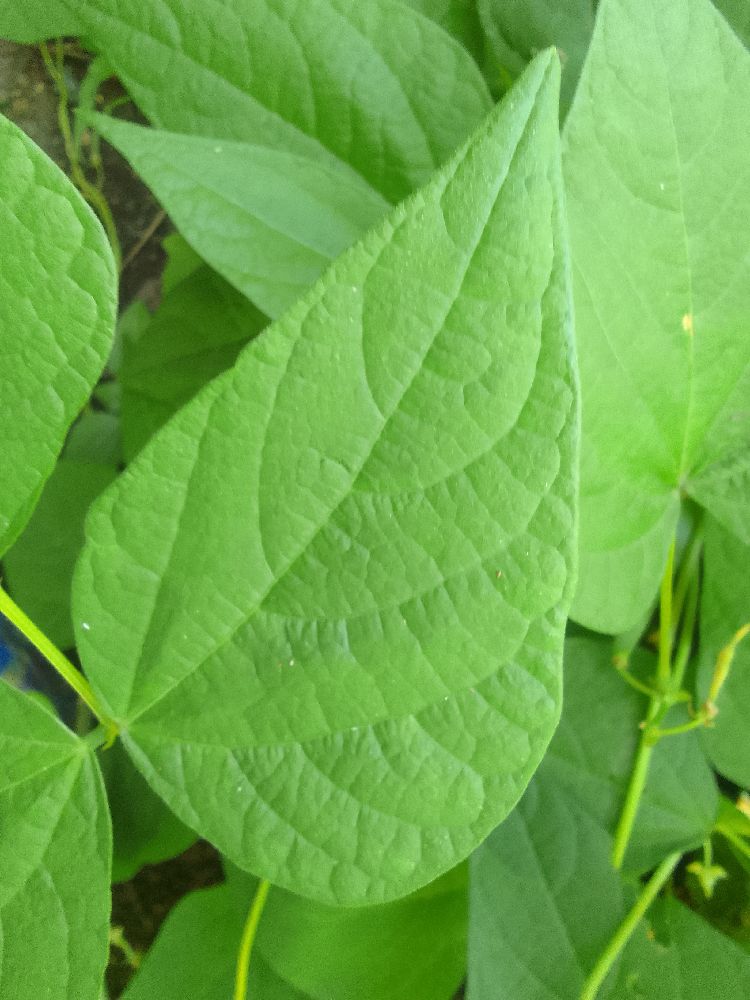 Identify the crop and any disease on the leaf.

common bean, healthy
